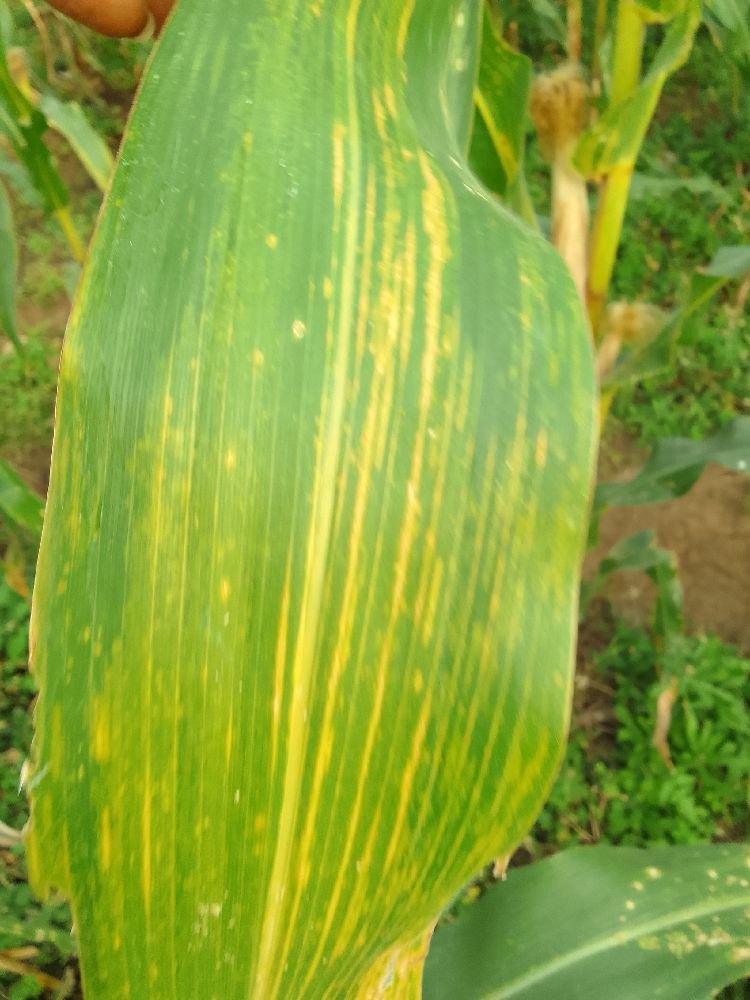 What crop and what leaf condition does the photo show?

maize, maize lethal necrosis
